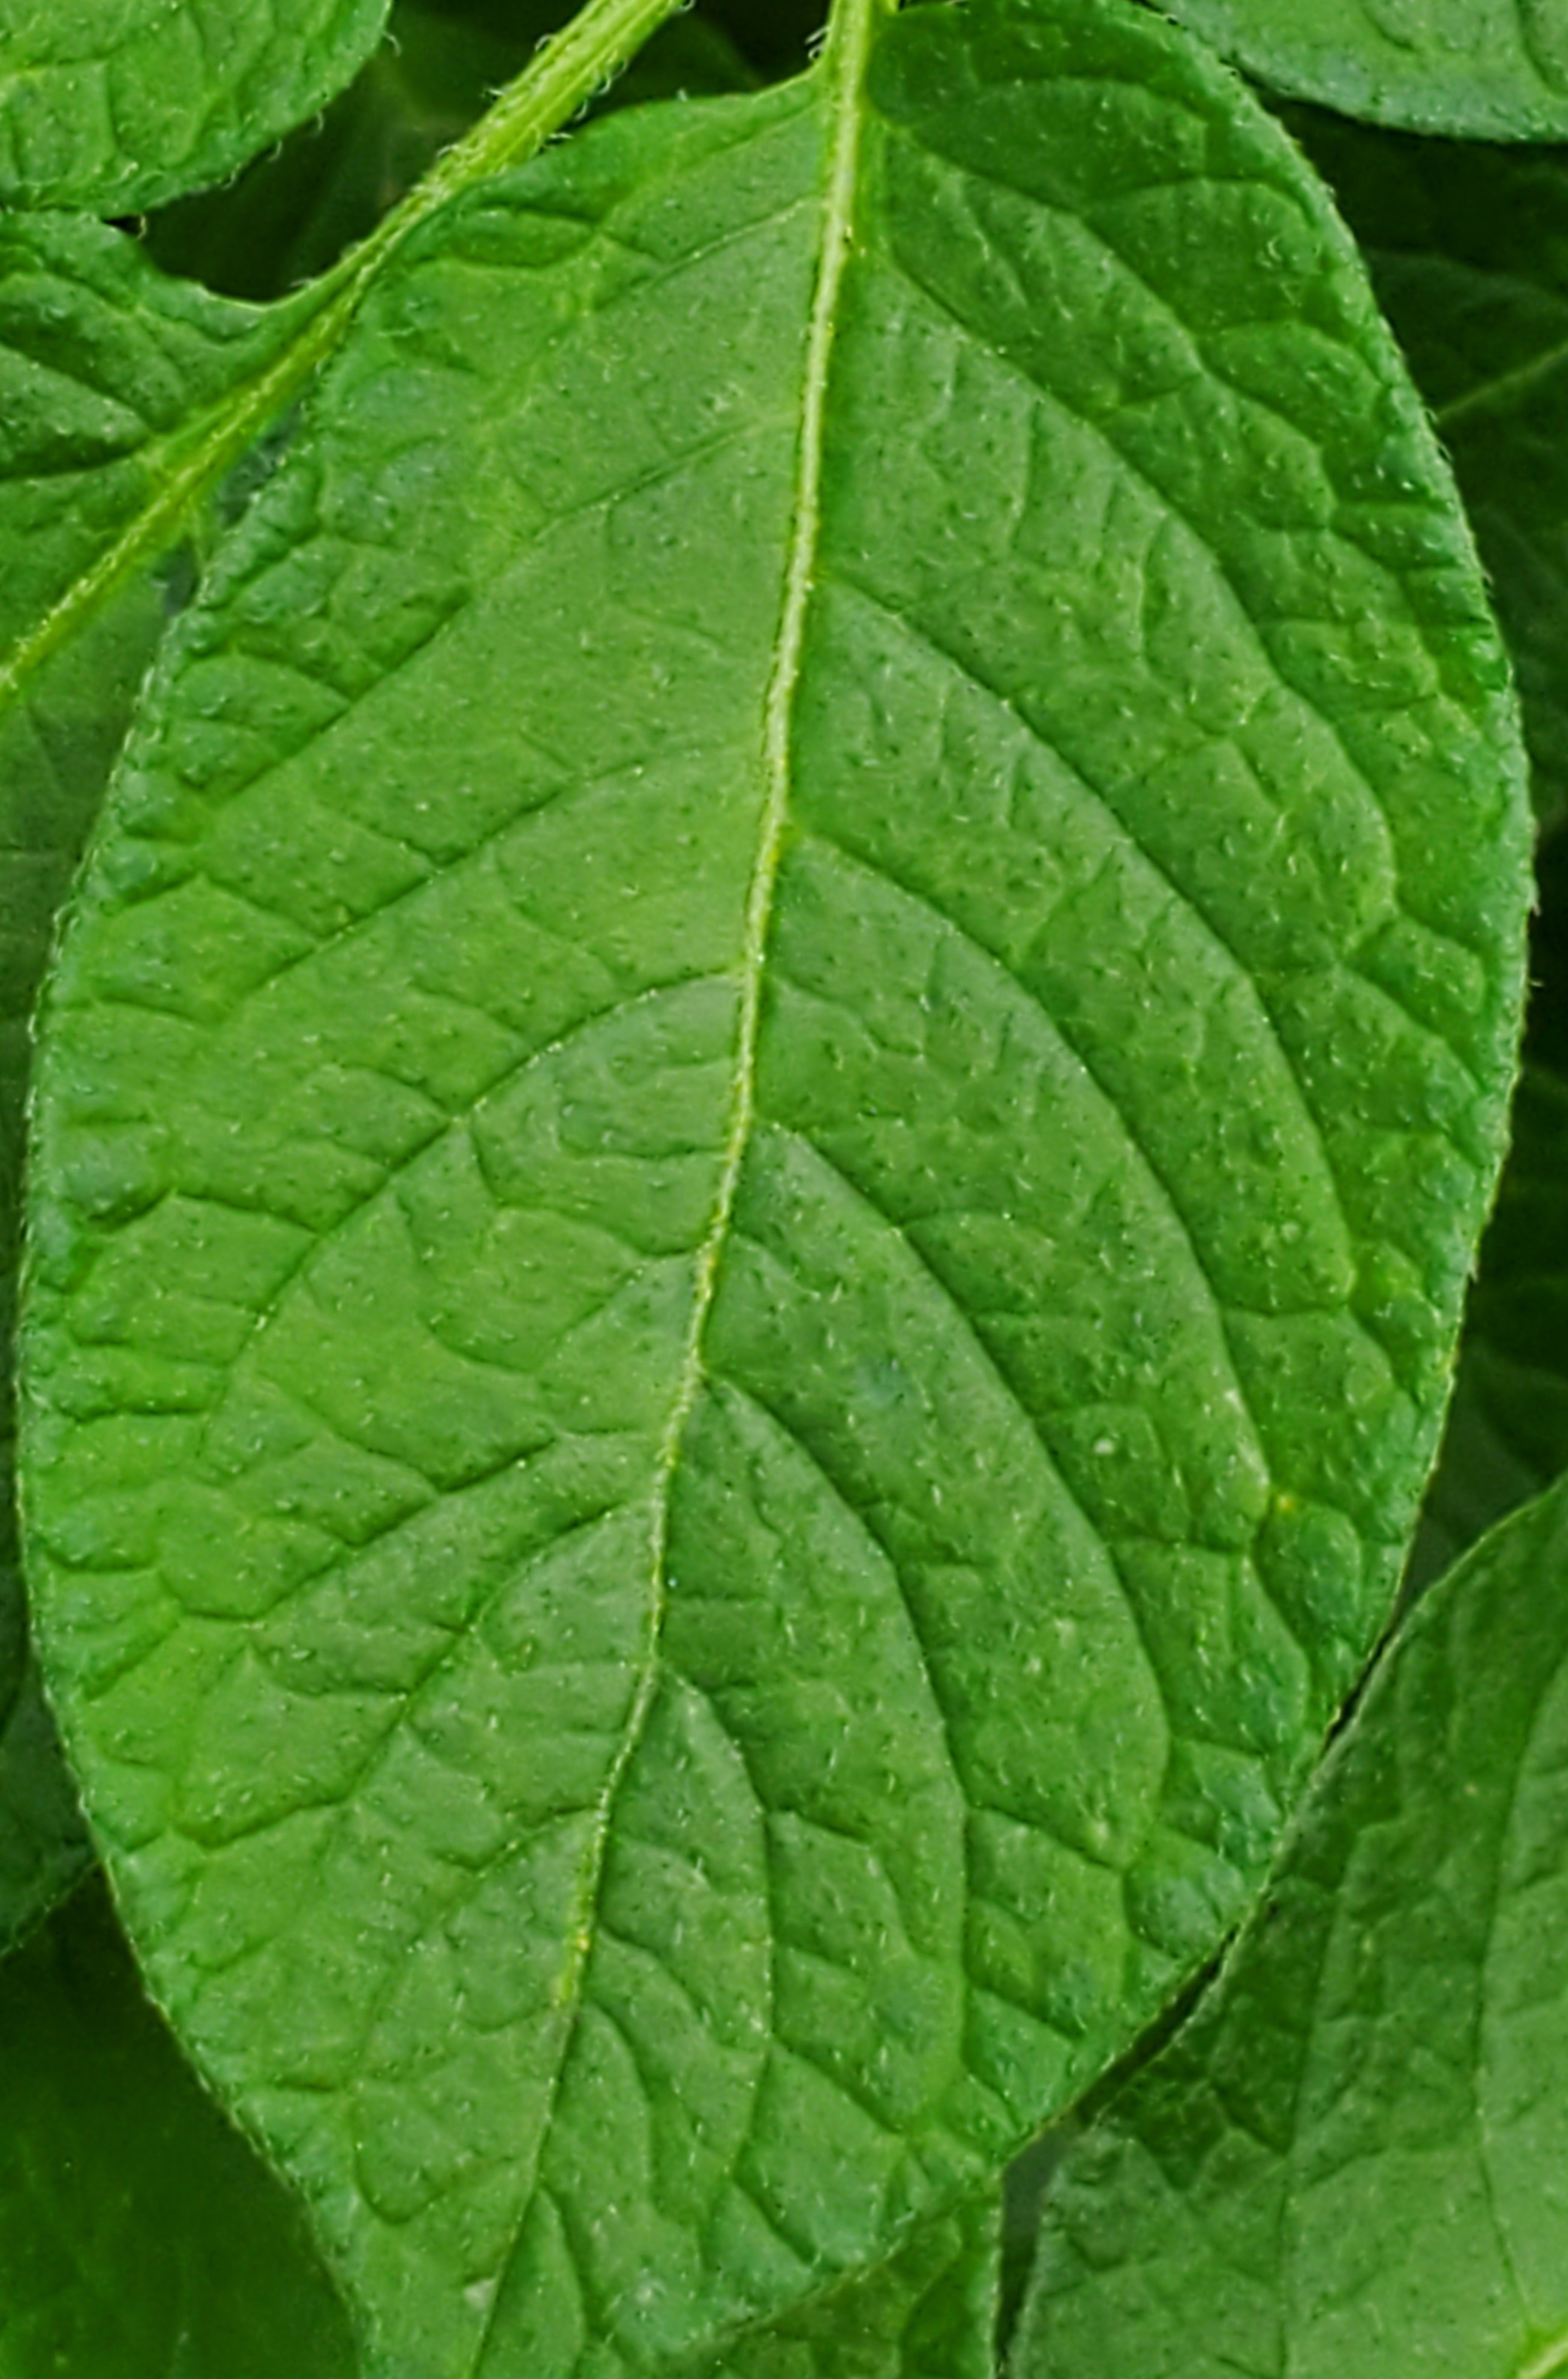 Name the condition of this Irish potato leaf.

healthy
